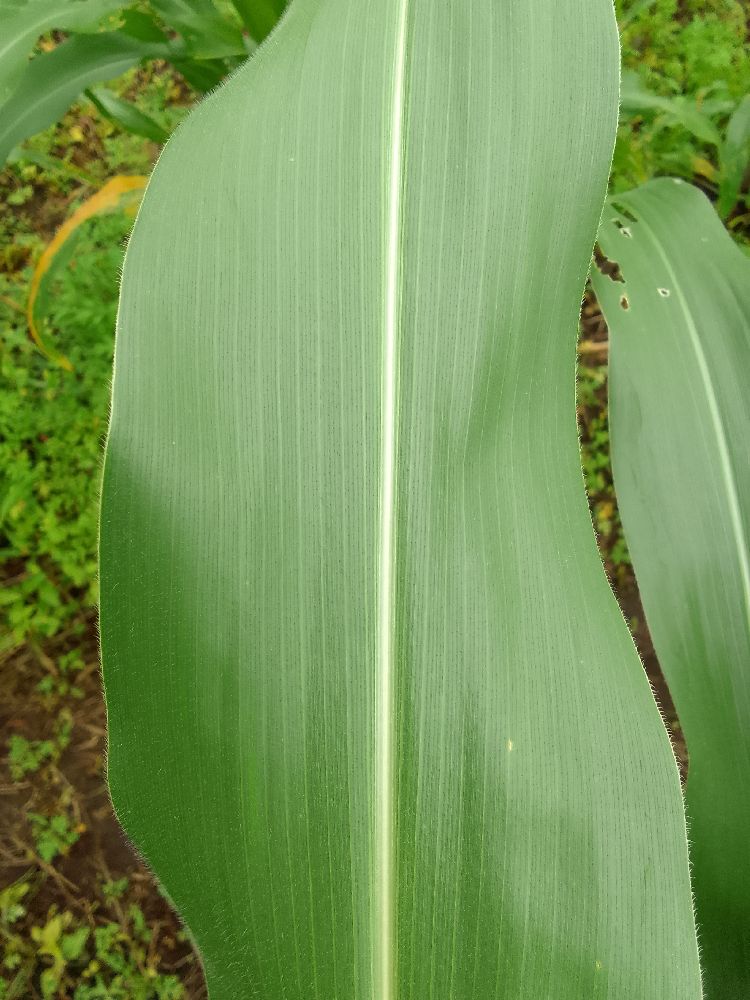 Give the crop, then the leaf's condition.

maize, healthy
